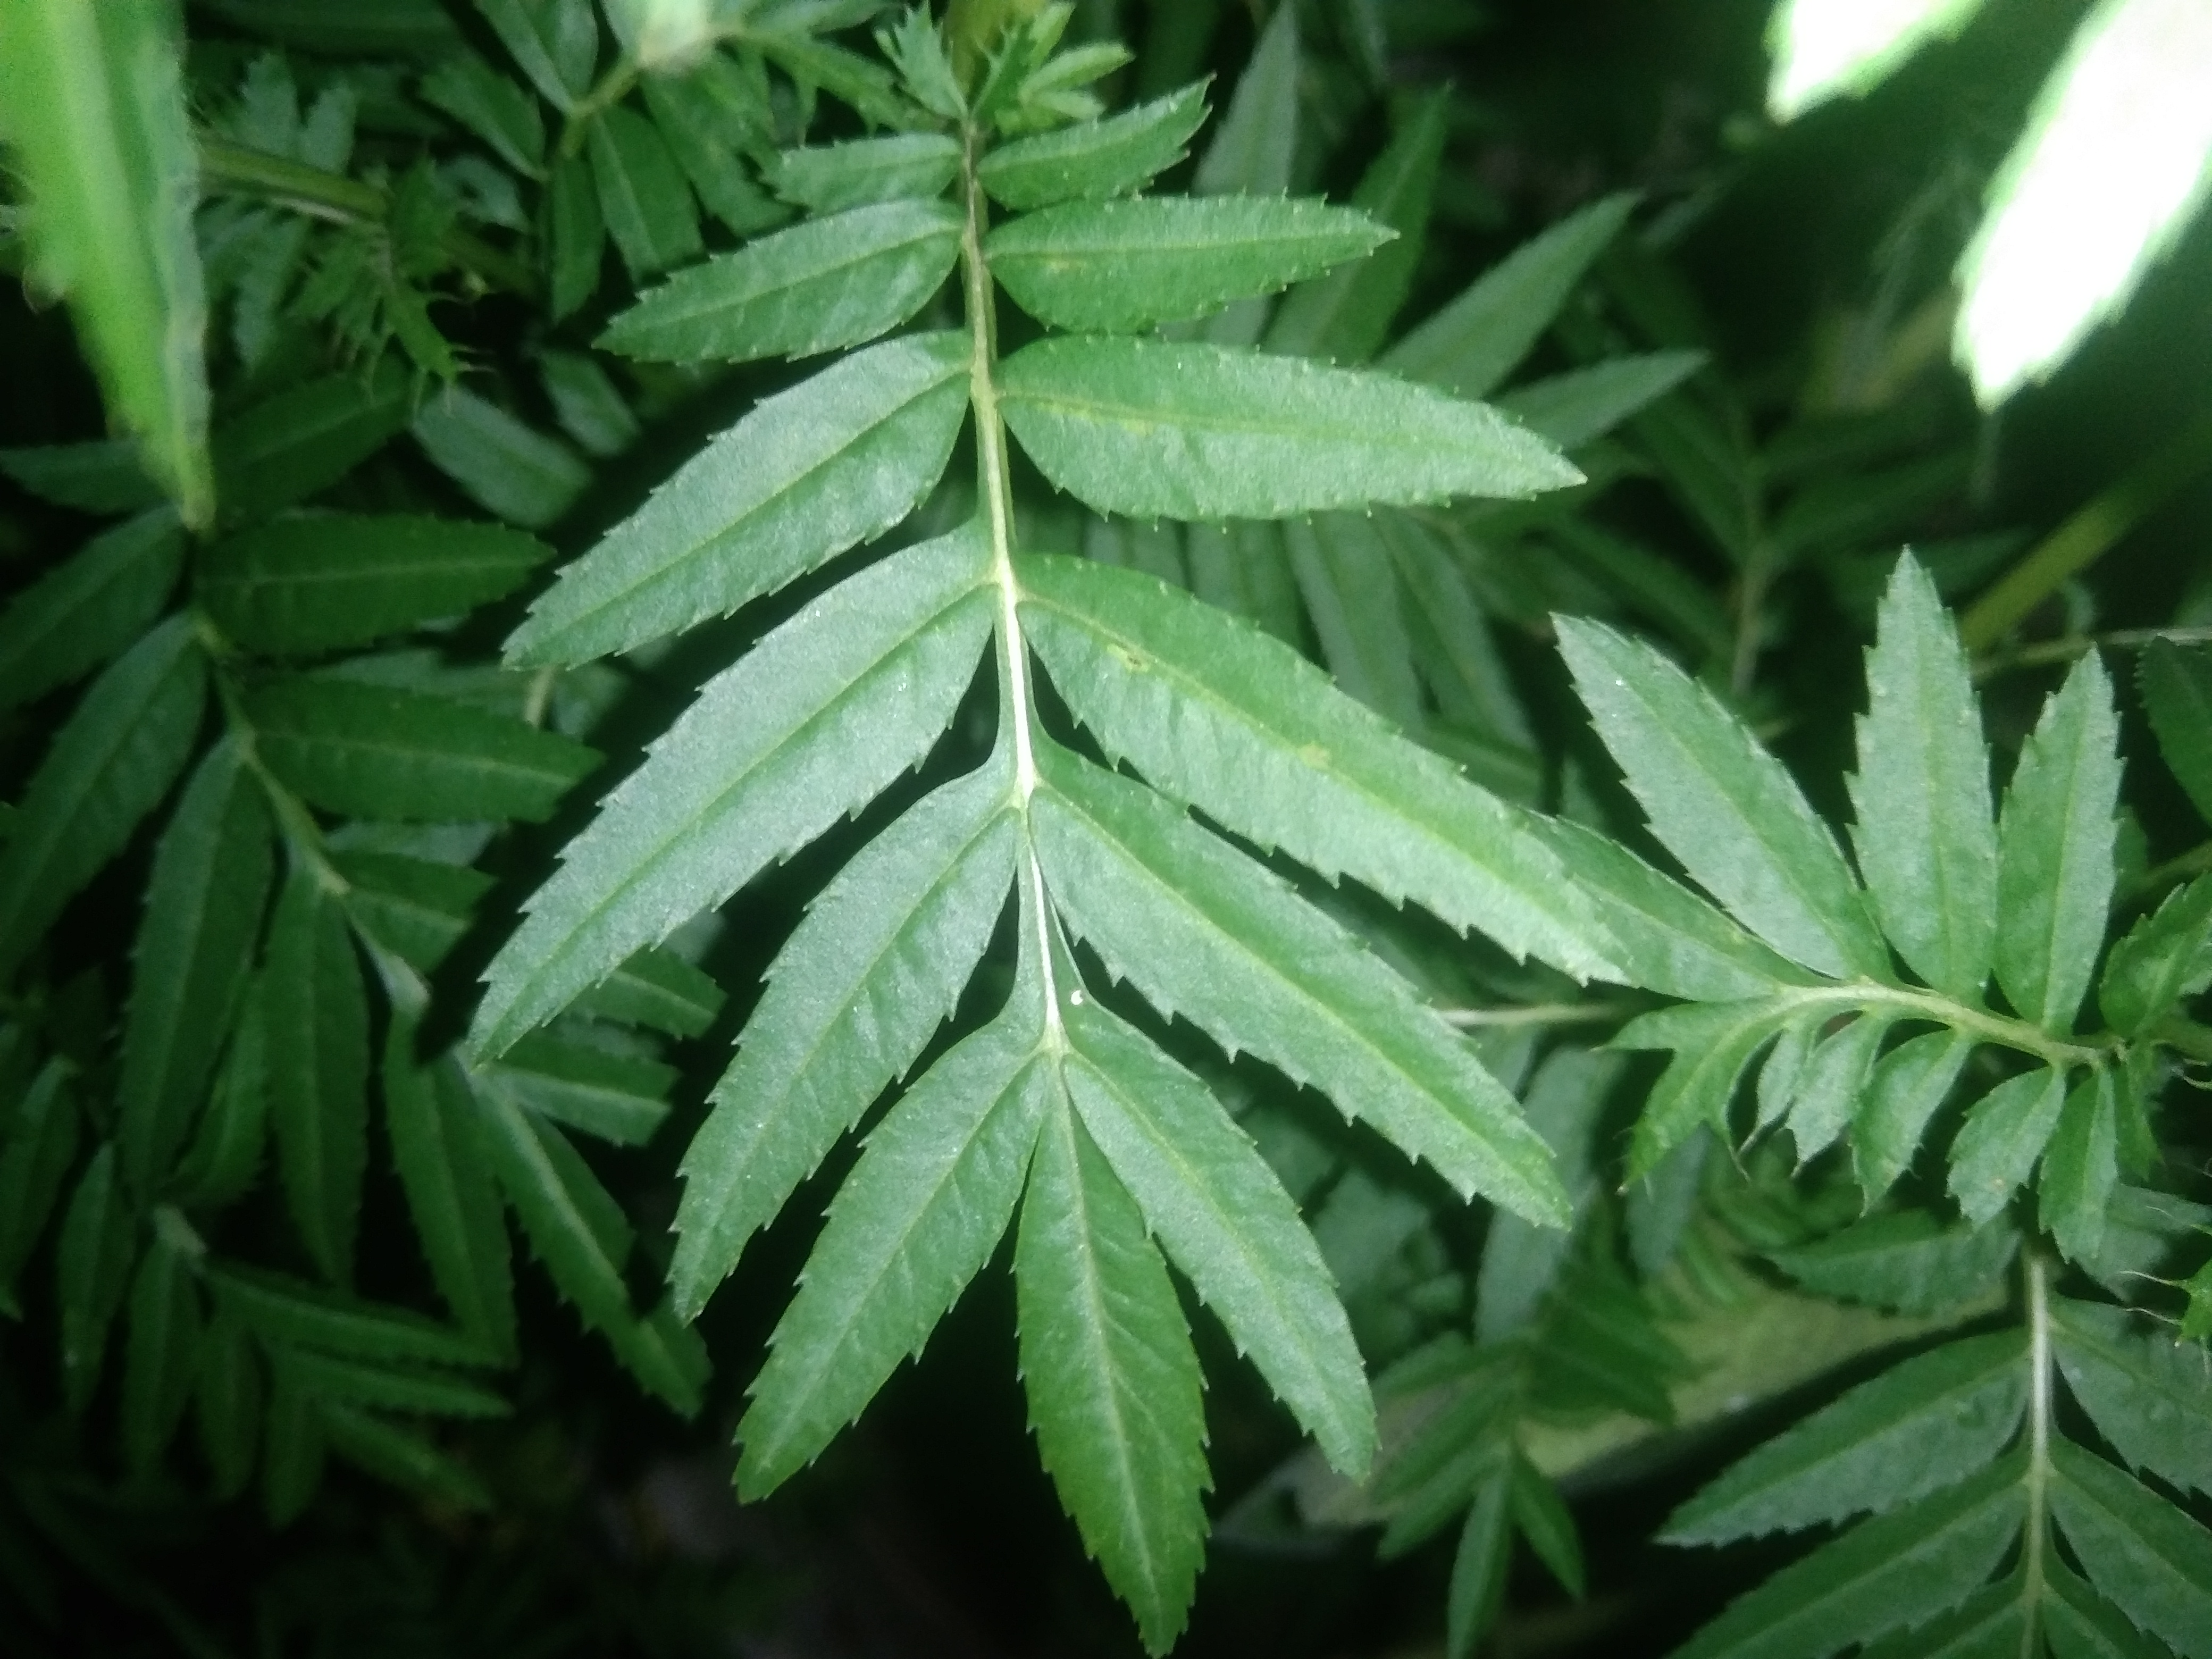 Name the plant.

marigold
